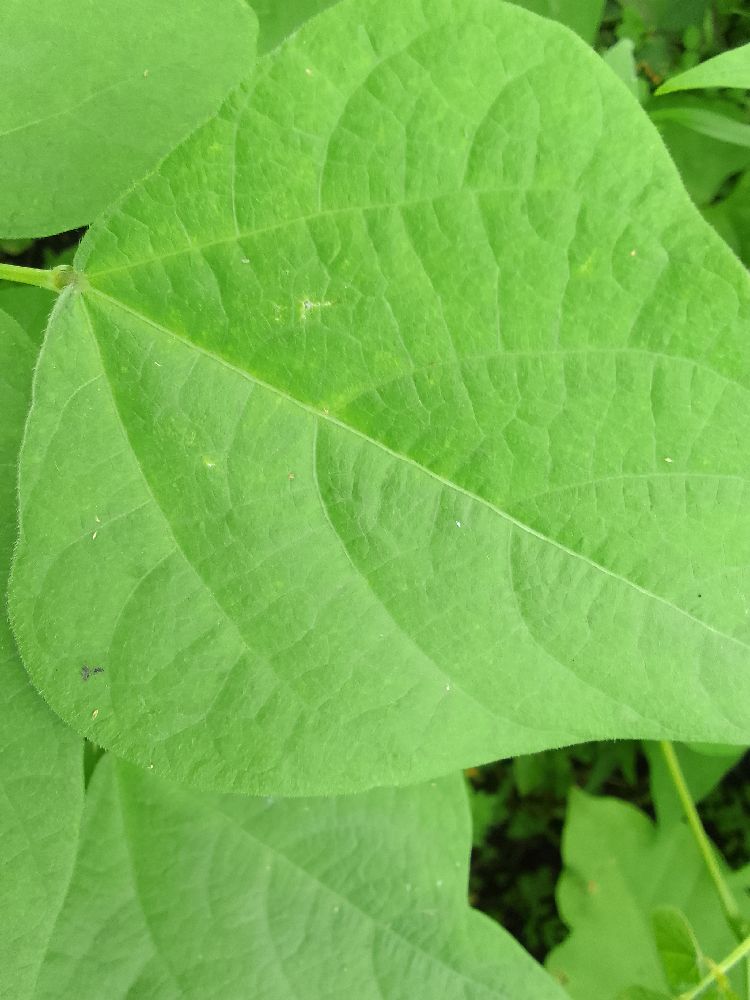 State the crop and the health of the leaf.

common bean, healthy
